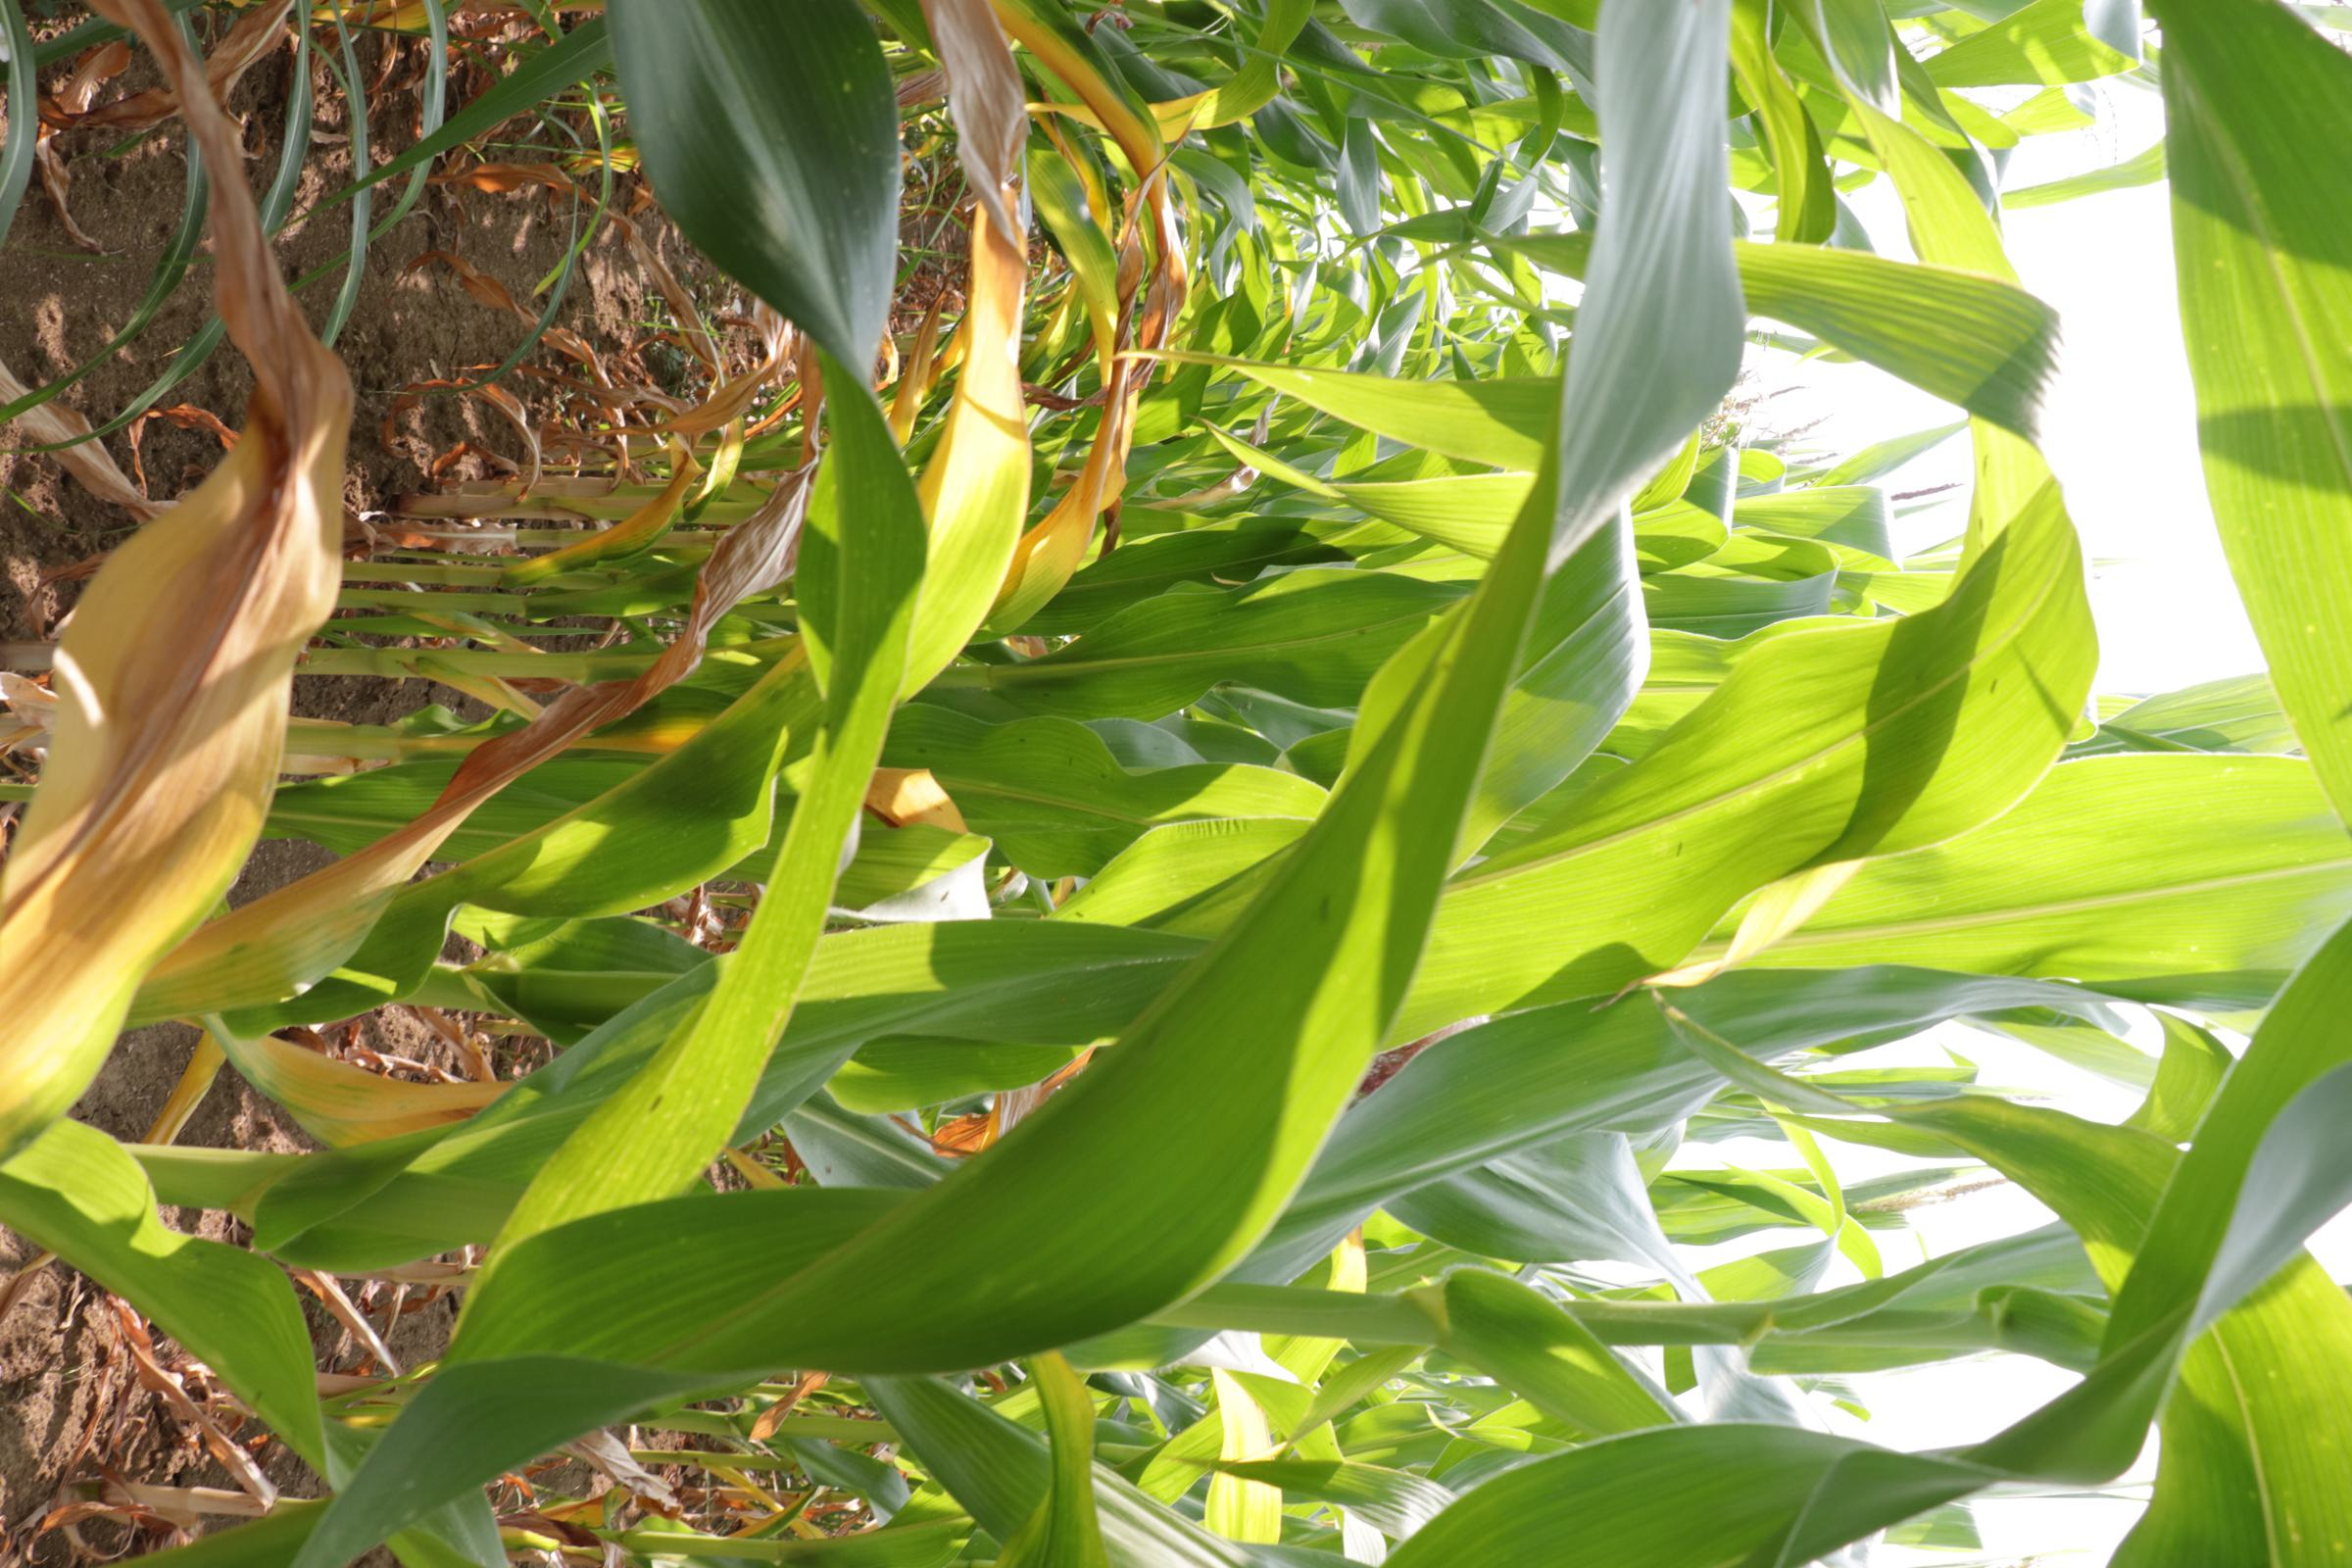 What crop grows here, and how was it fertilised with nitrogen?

maize, no added nitrogen
